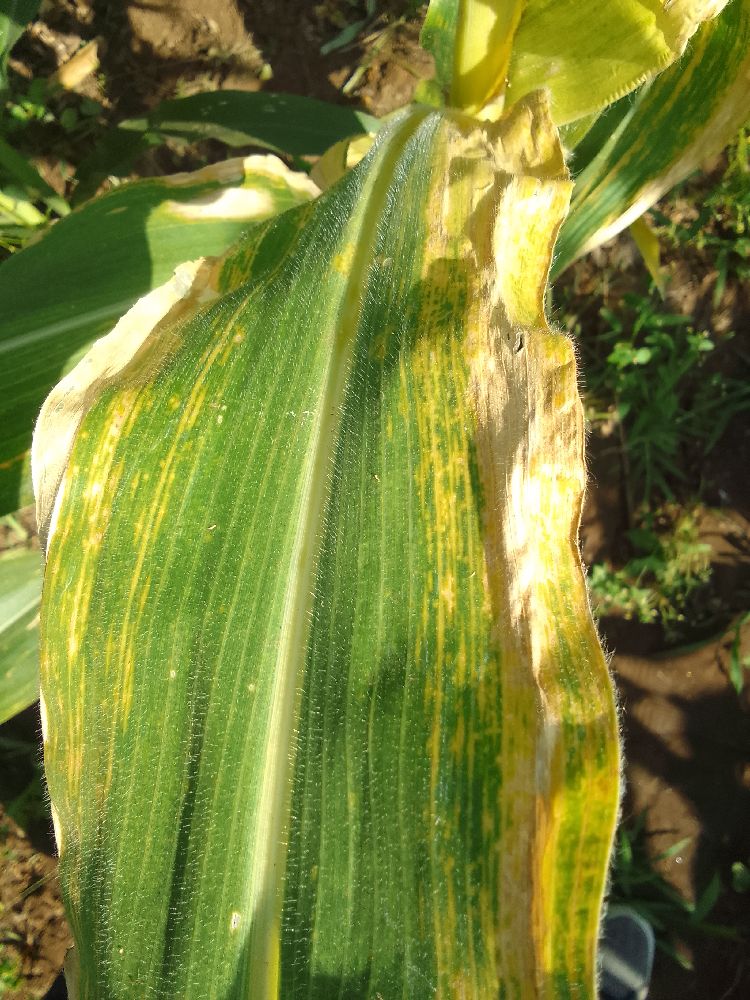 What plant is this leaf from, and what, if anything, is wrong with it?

maize, maize lethal necrosis
